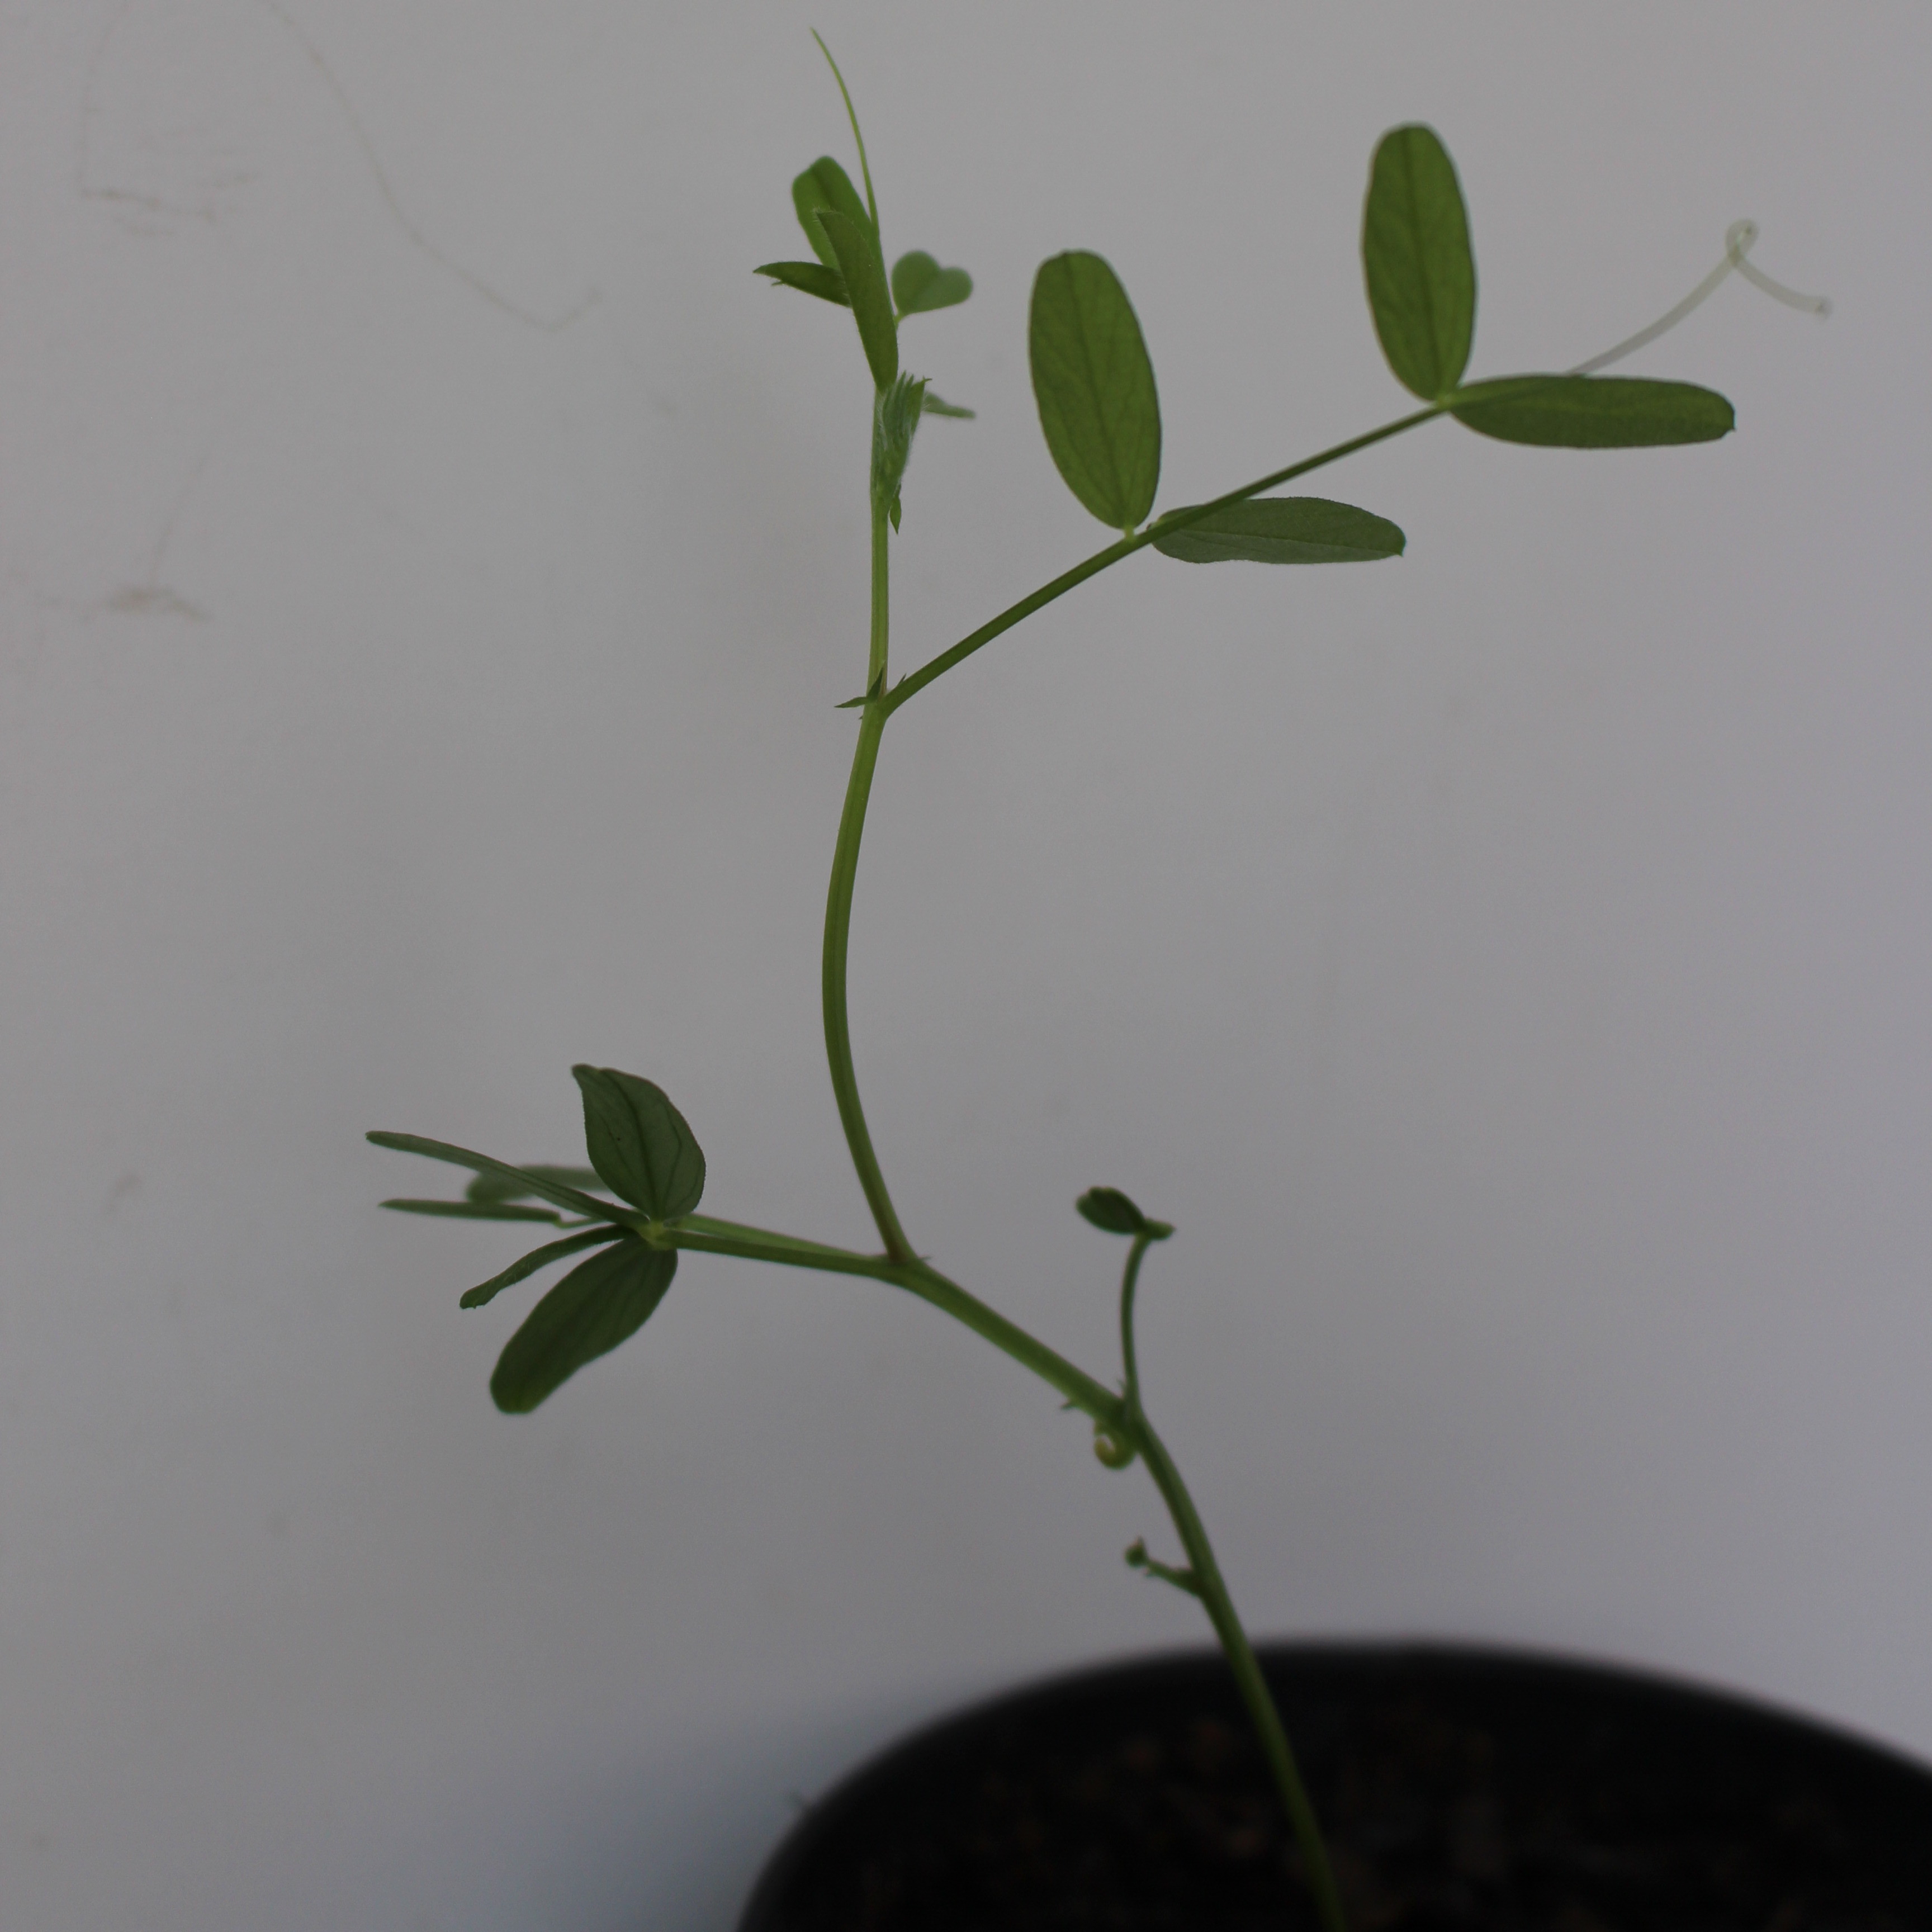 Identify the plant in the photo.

Vicia sativa
